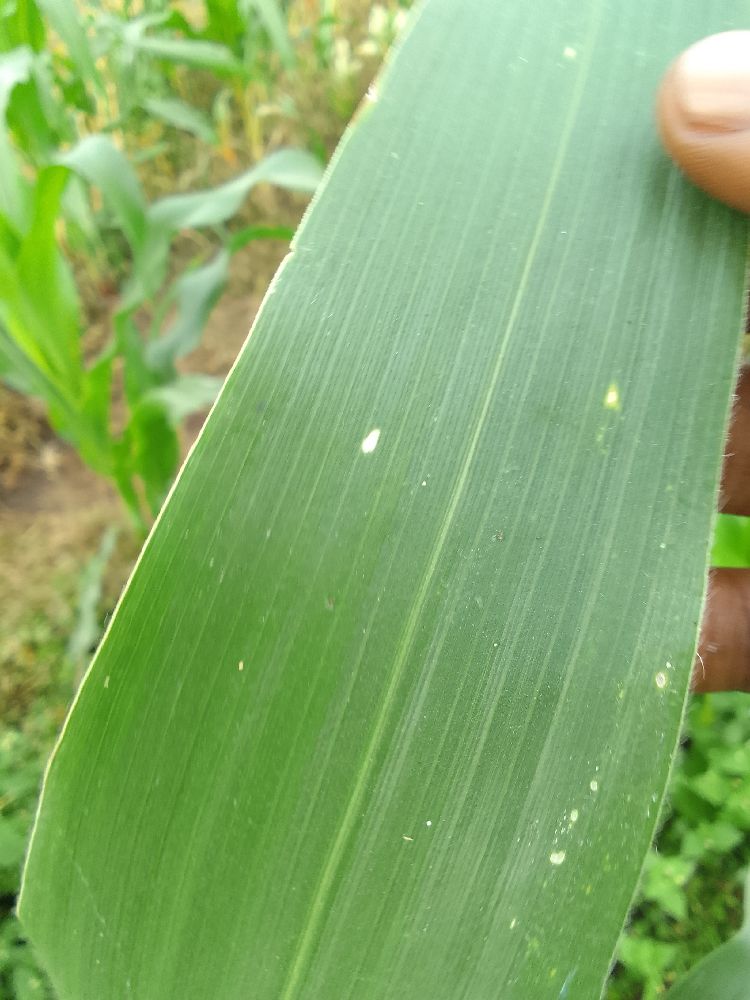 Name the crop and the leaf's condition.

maize, healthy
